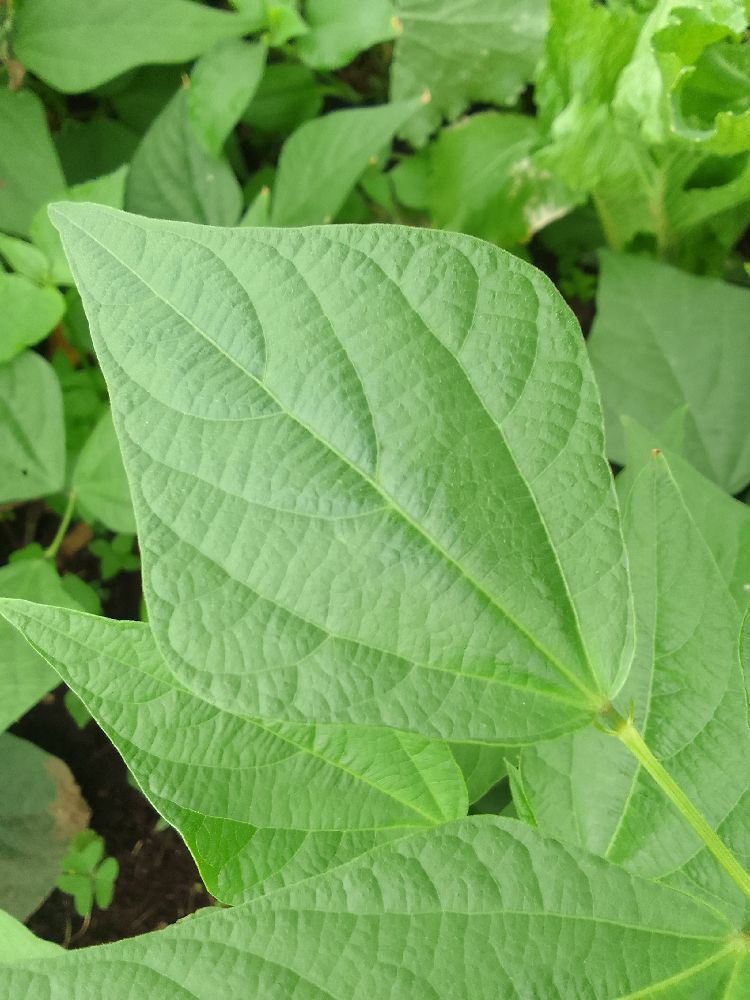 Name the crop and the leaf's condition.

common bean, healthy
